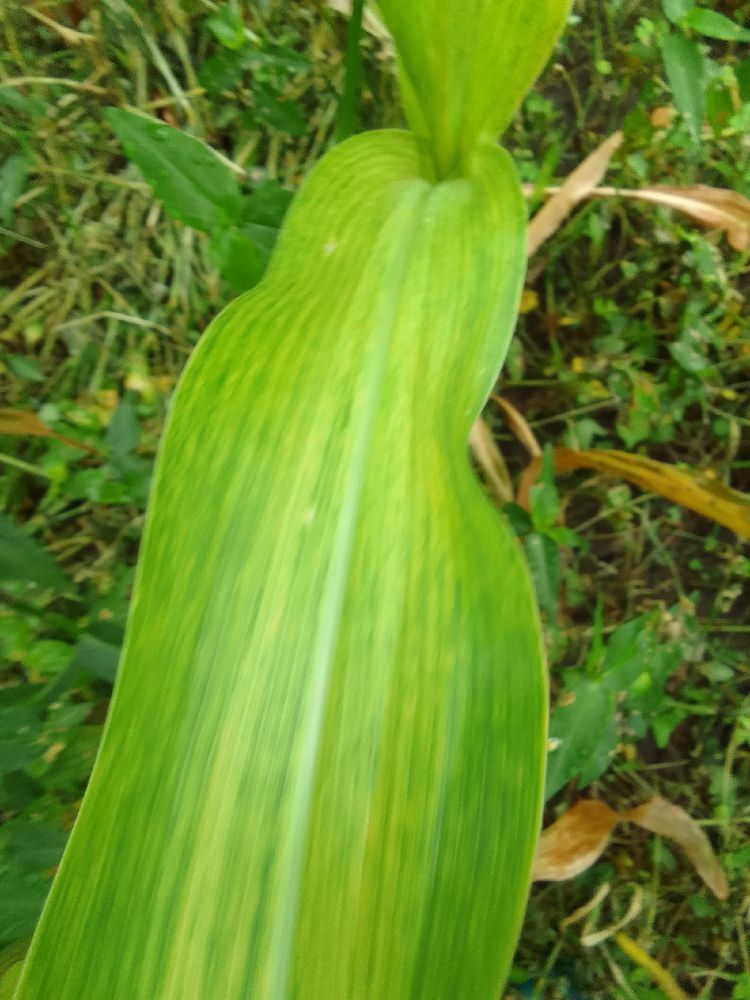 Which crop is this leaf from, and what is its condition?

maize, maize lethal necrosis
